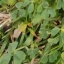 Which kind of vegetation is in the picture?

unstructured weed
